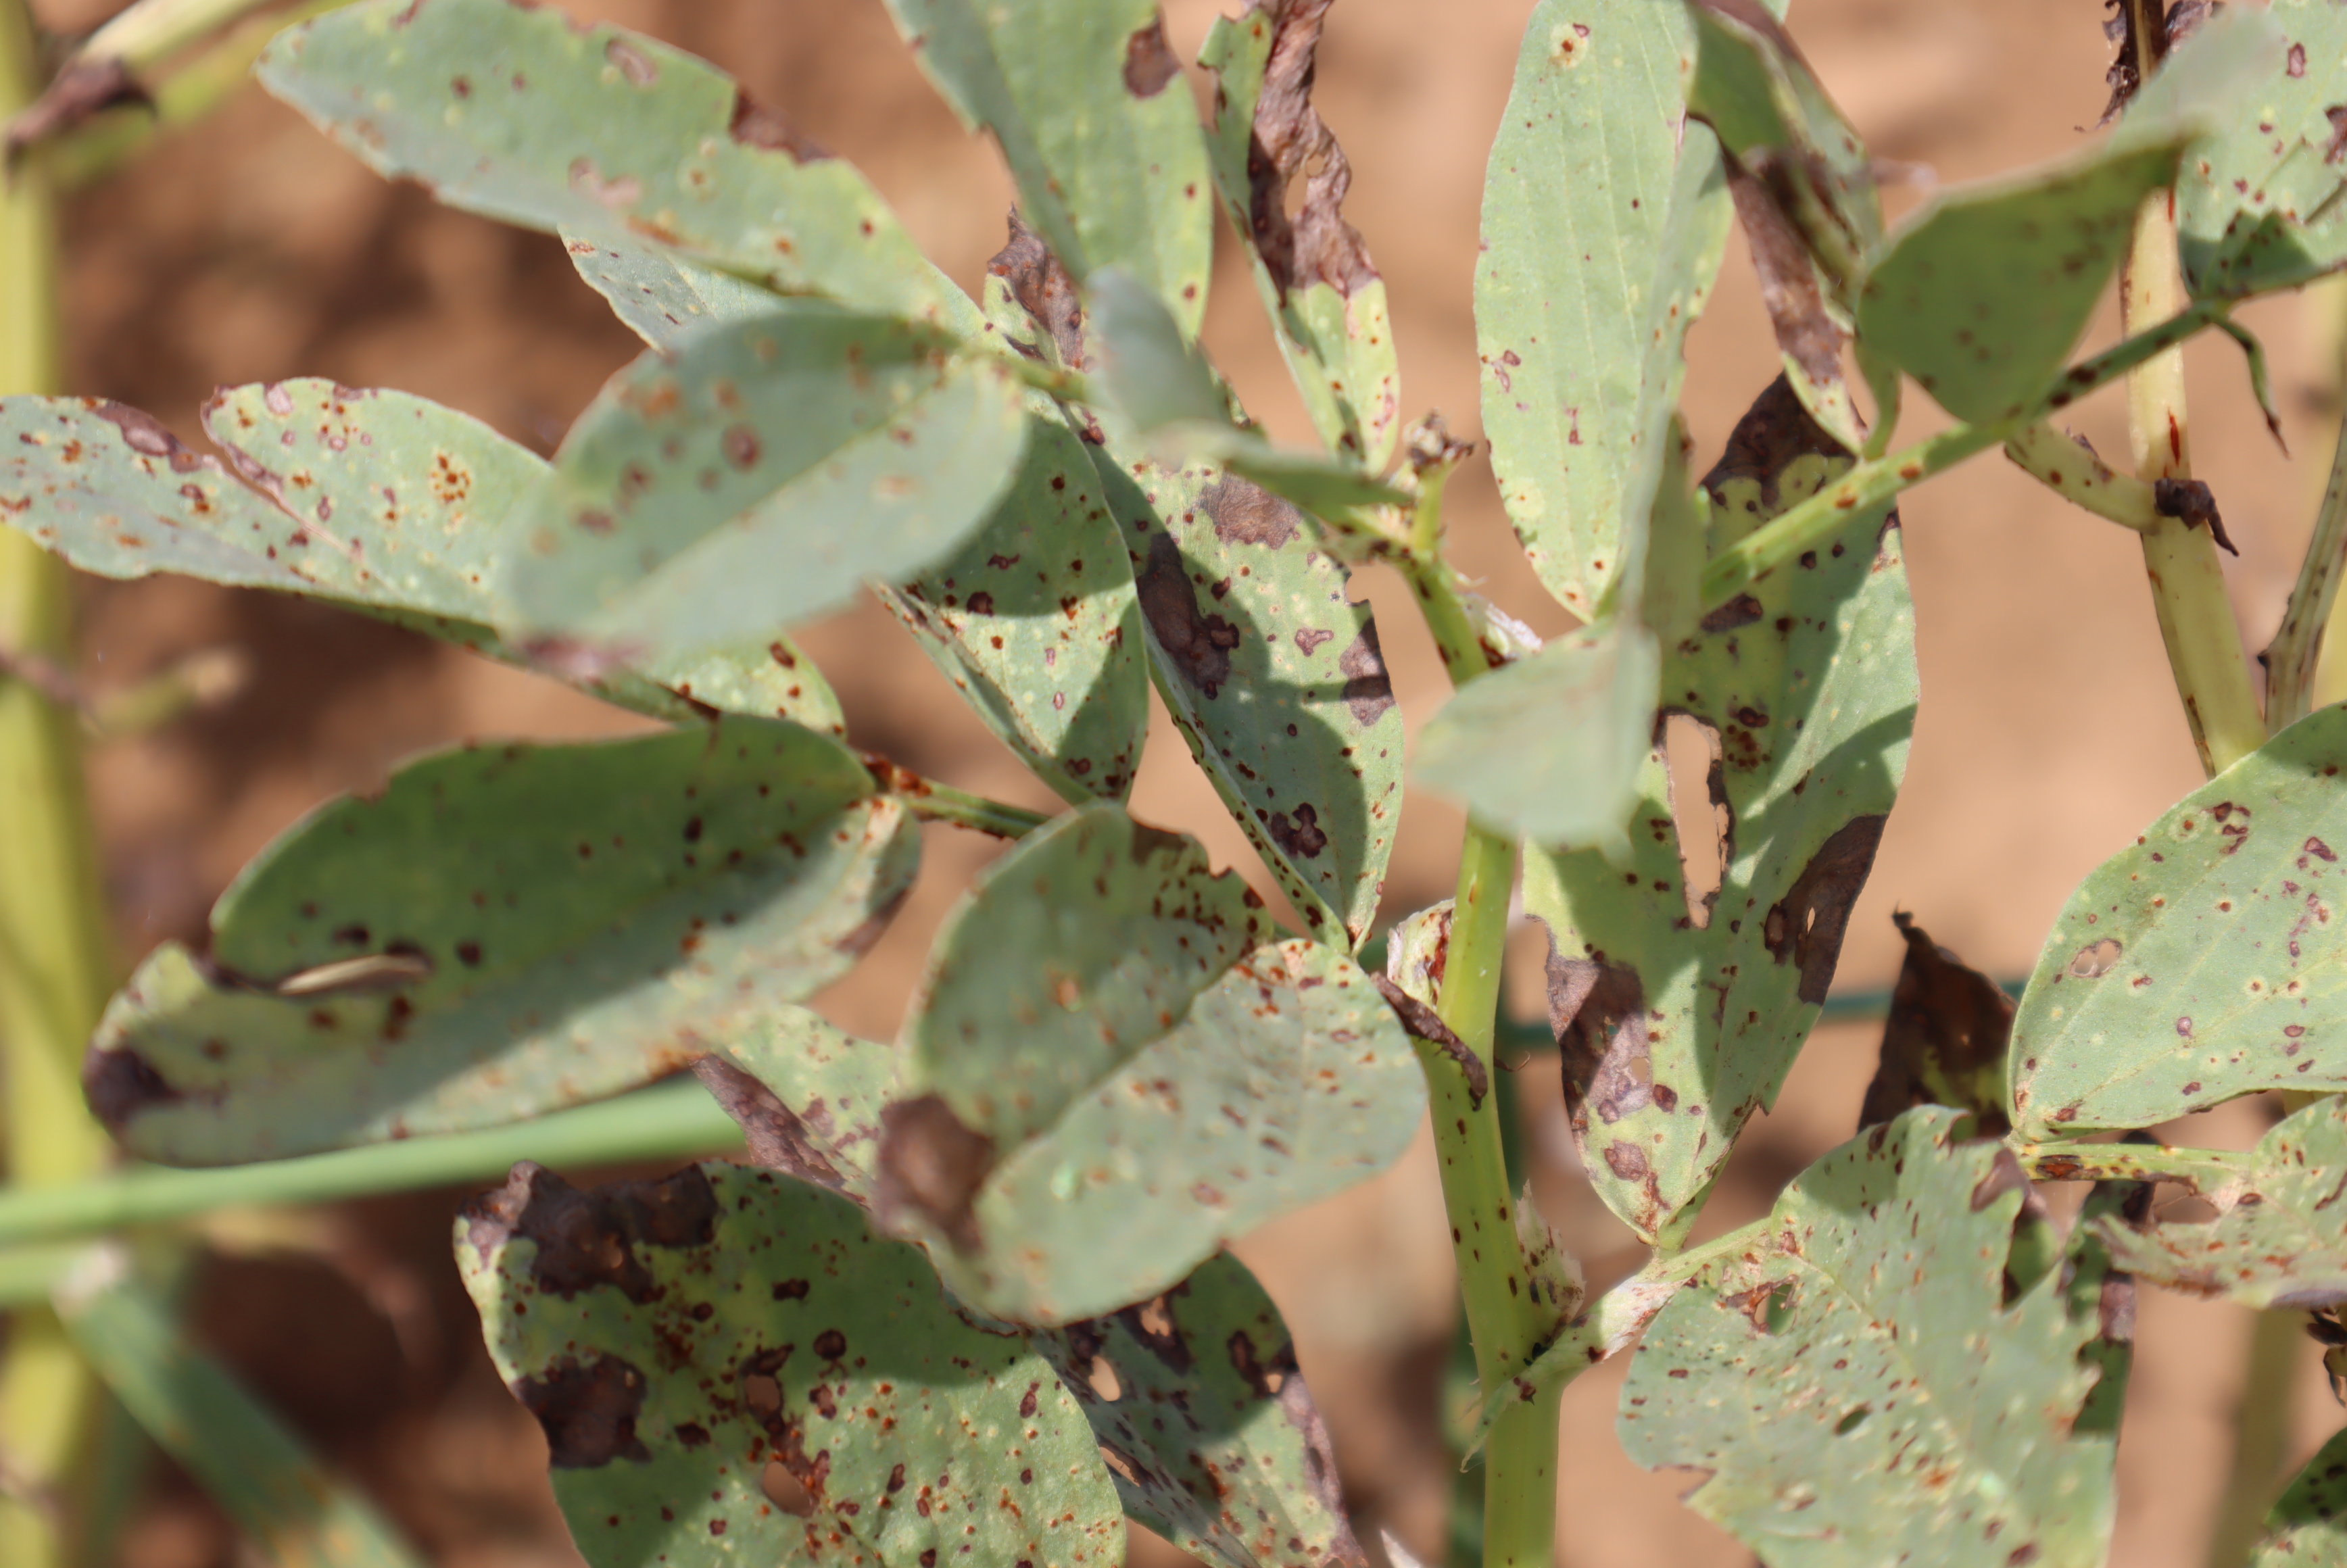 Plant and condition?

faba bean, chocolate spot, rust
